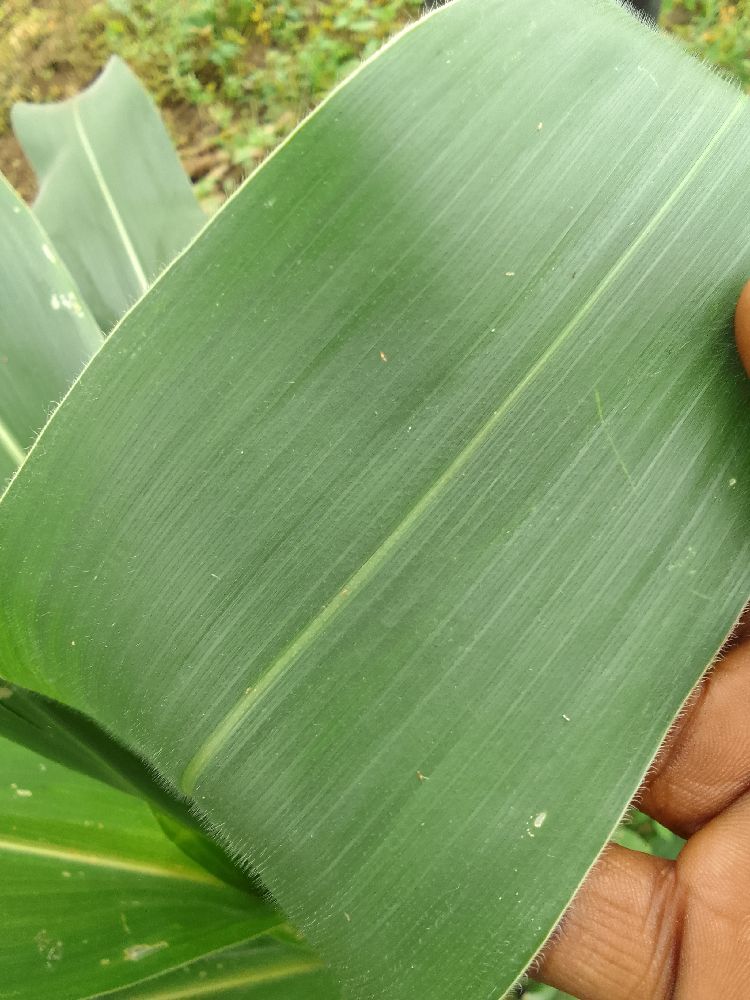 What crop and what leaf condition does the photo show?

maize, healthy
